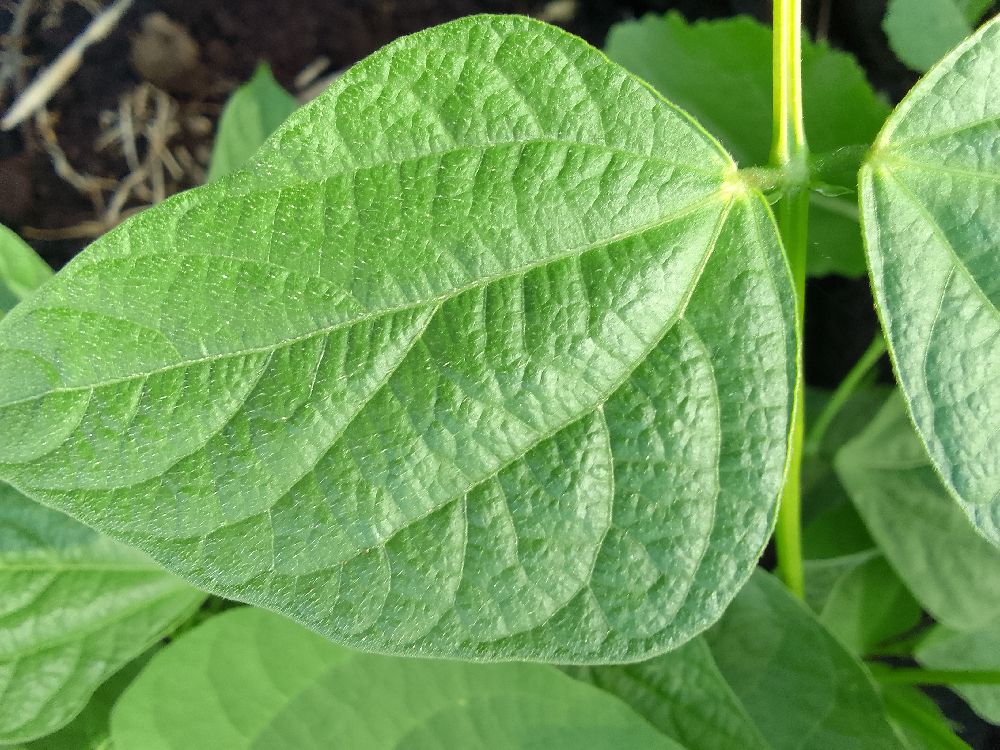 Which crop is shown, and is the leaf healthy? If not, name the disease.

common bean, healthy
